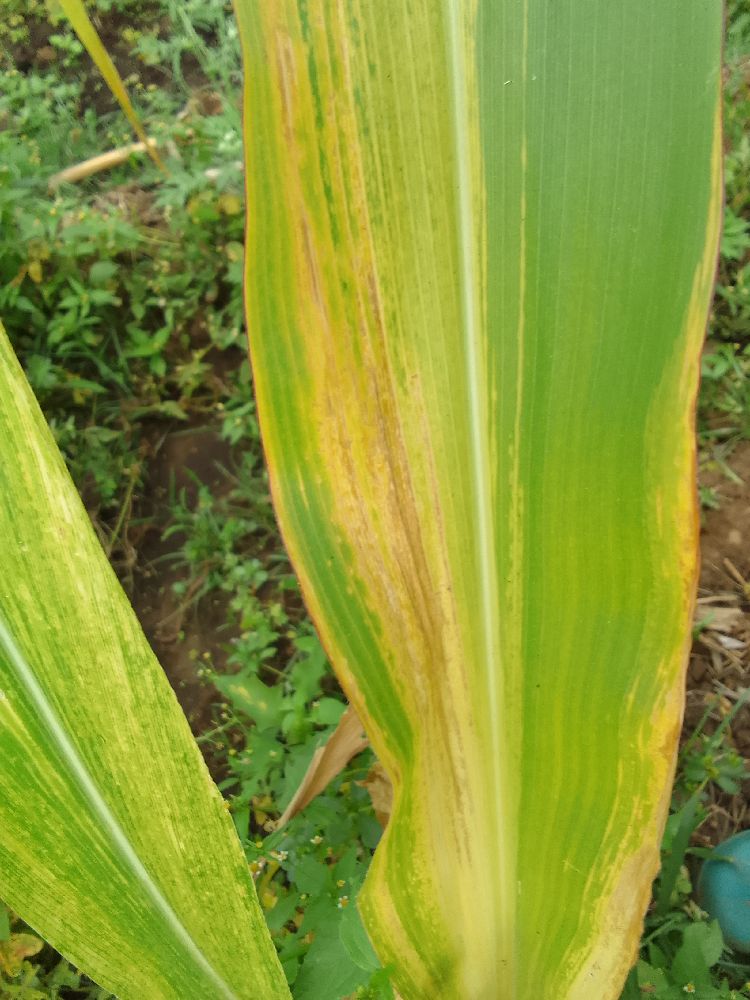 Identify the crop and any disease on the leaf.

maize, maize lethal necrosis
